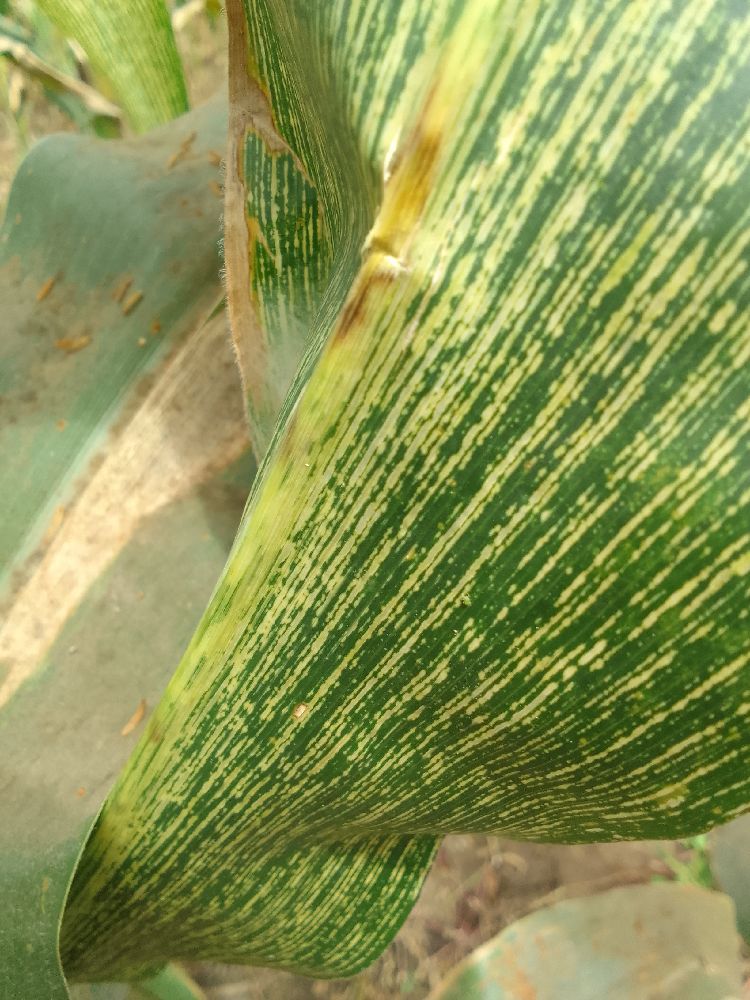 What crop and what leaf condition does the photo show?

maize, maize streak virus
